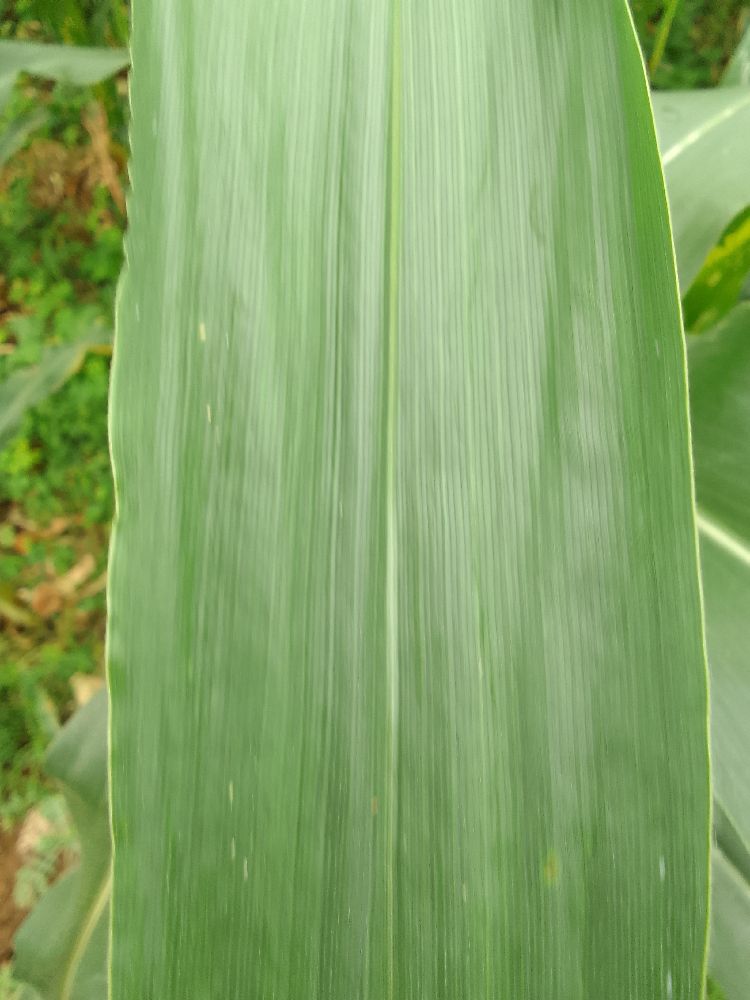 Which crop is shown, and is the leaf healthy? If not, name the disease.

maize, healthy
